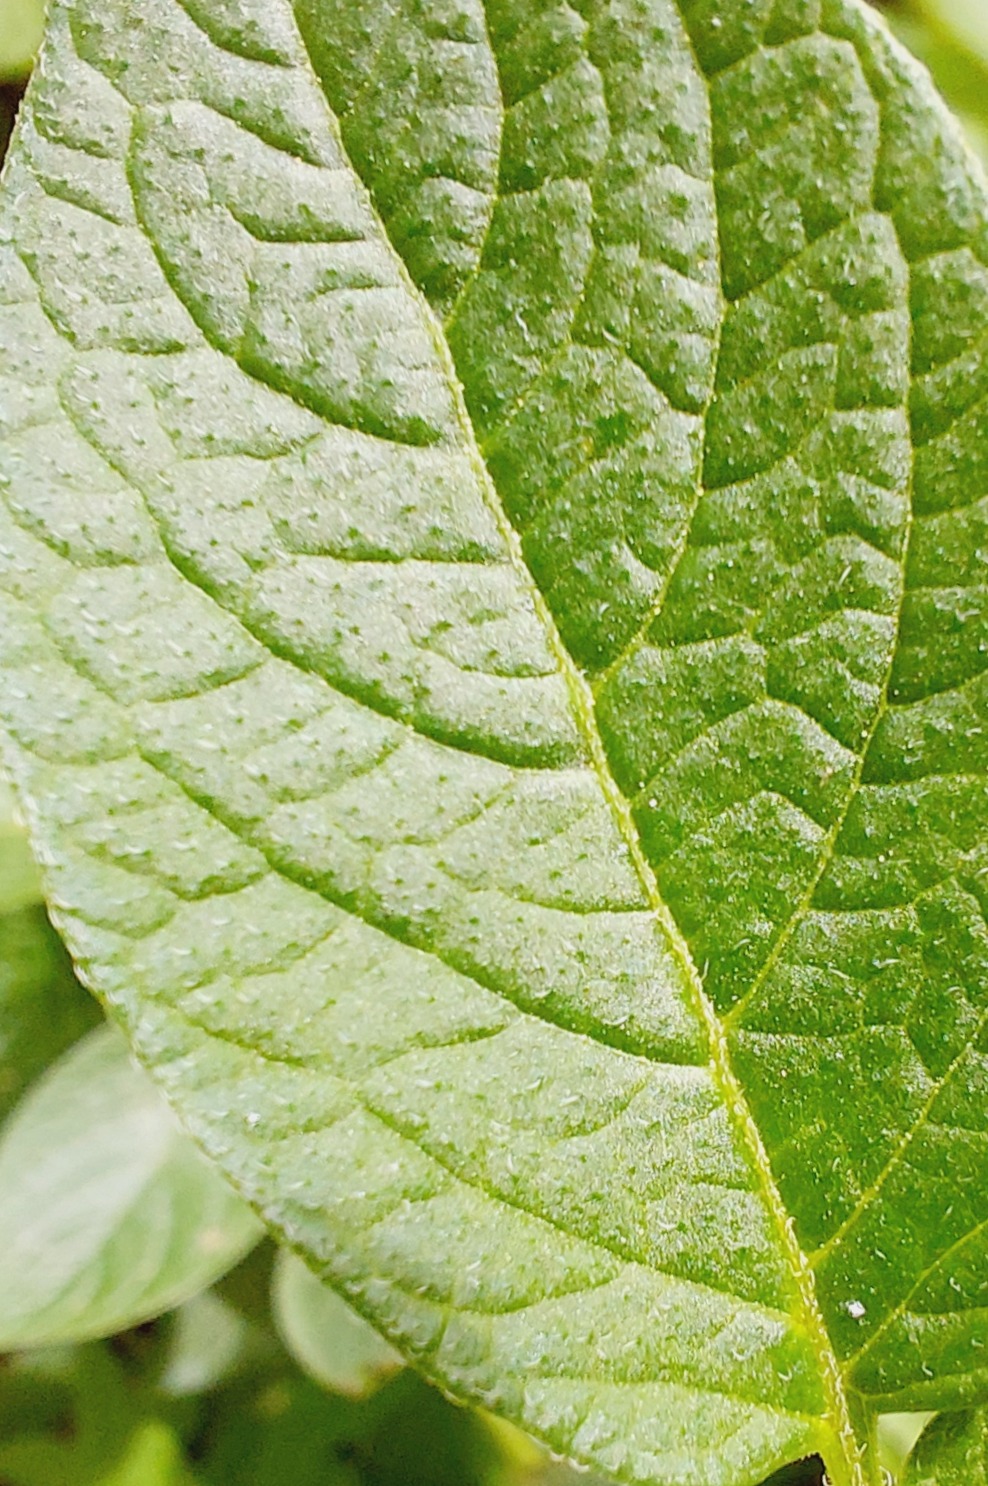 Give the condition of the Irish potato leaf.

healthy
